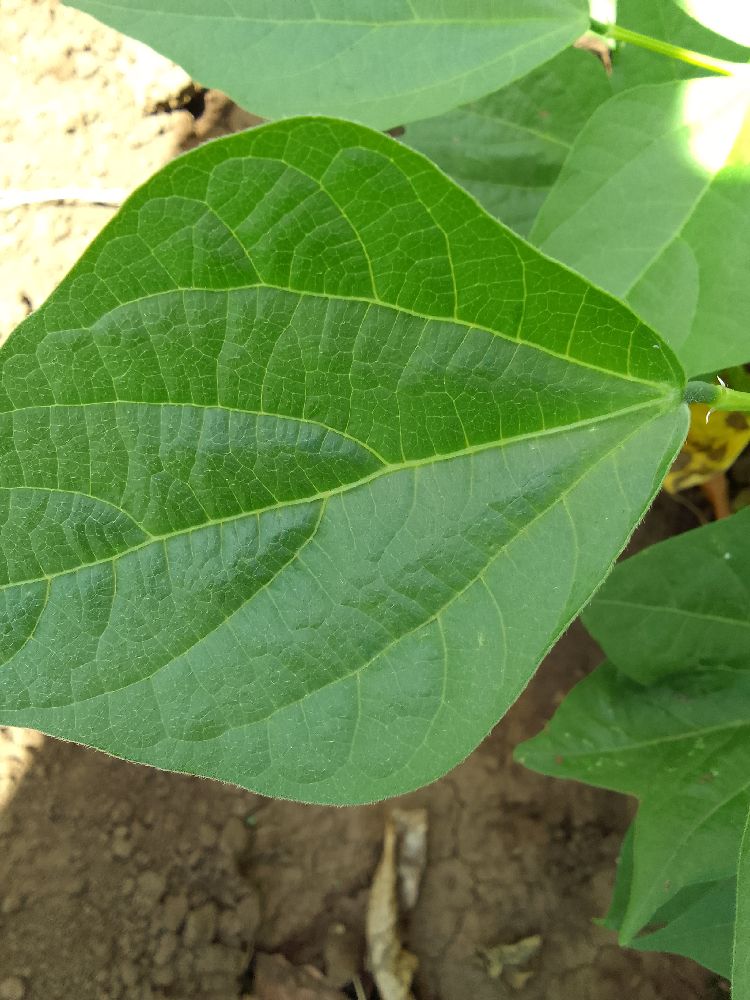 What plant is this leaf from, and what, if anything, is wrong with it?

common bean, healthy
